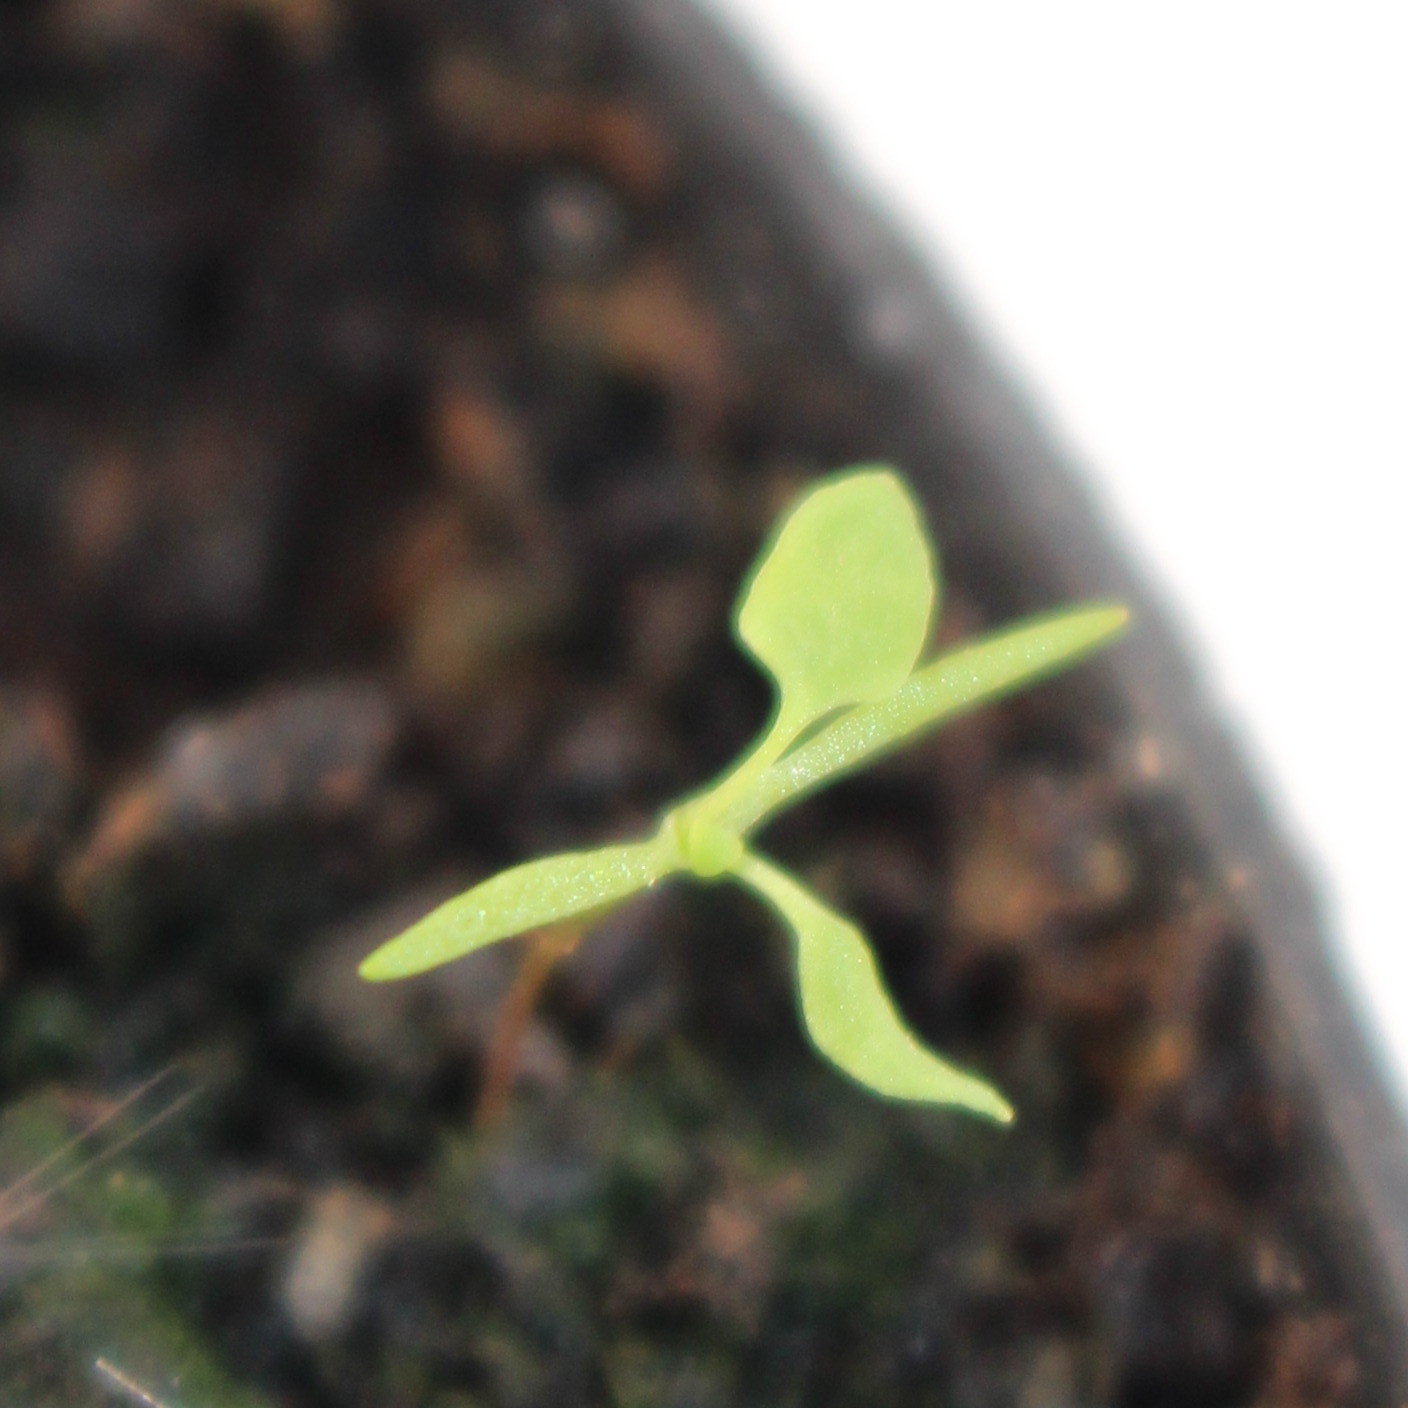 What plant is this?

Papaver rhoeas
